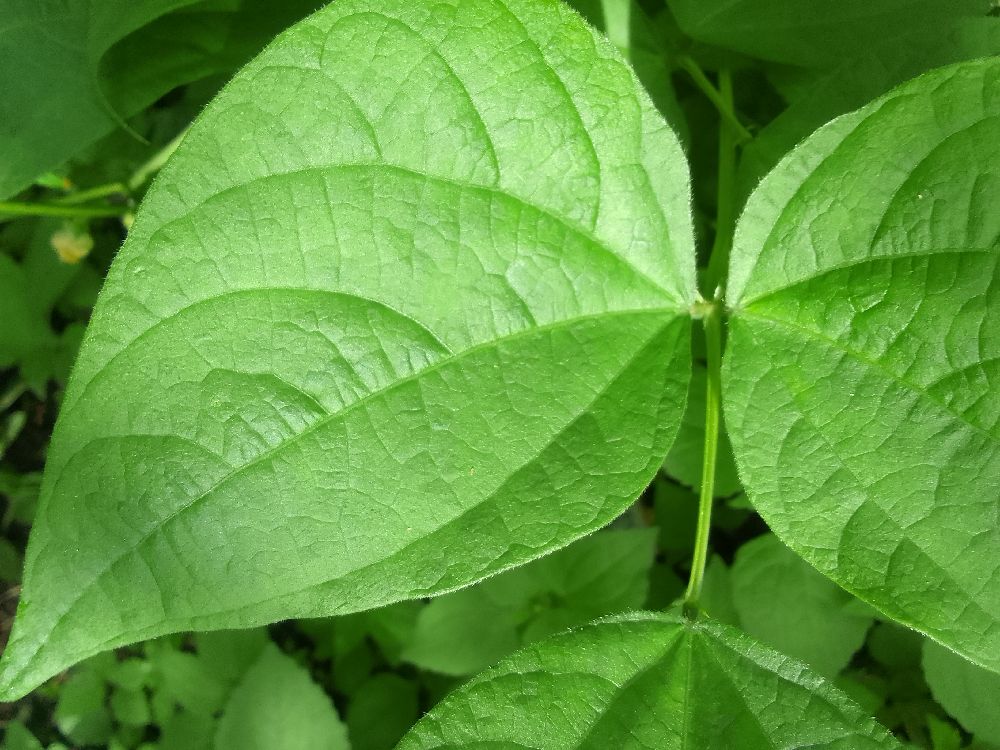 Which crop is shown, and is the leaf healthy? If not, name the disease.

common bean, healthy
